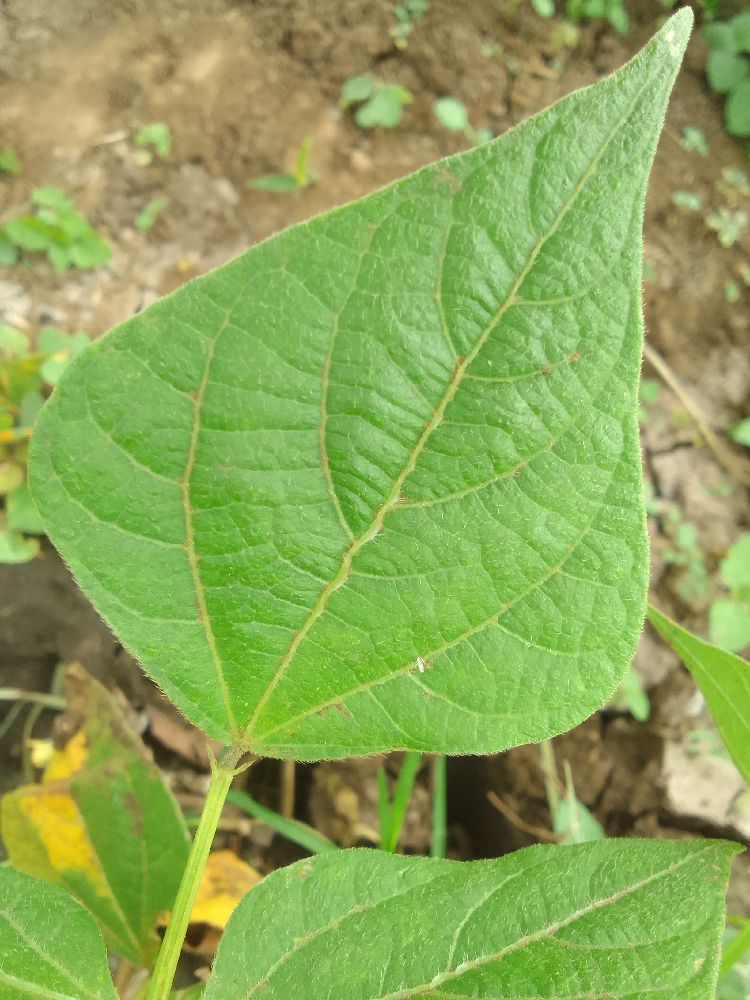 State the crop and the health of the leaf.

common bean, healthy
